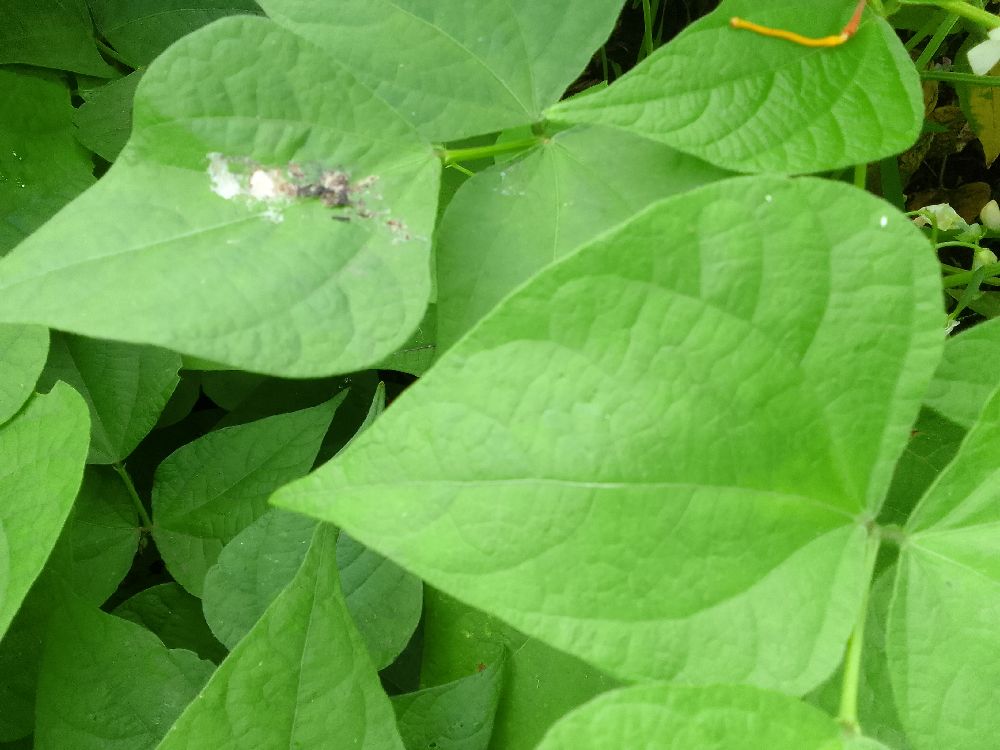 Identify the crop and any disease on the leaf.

common bean, healthy
